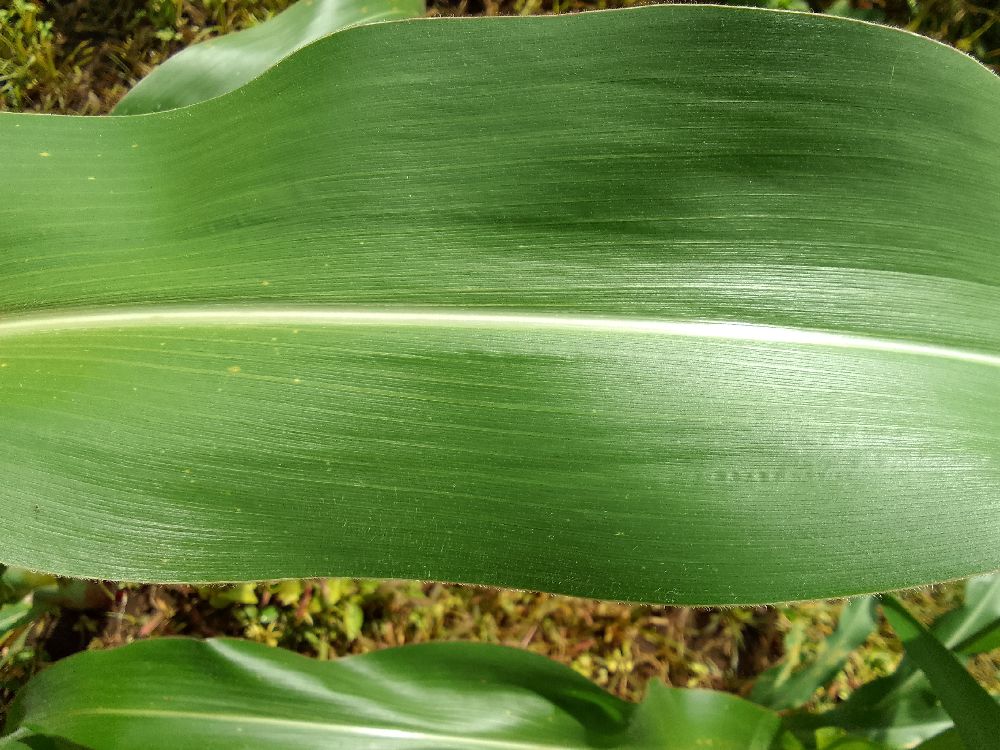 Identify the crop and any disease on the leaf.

maize, healthy
